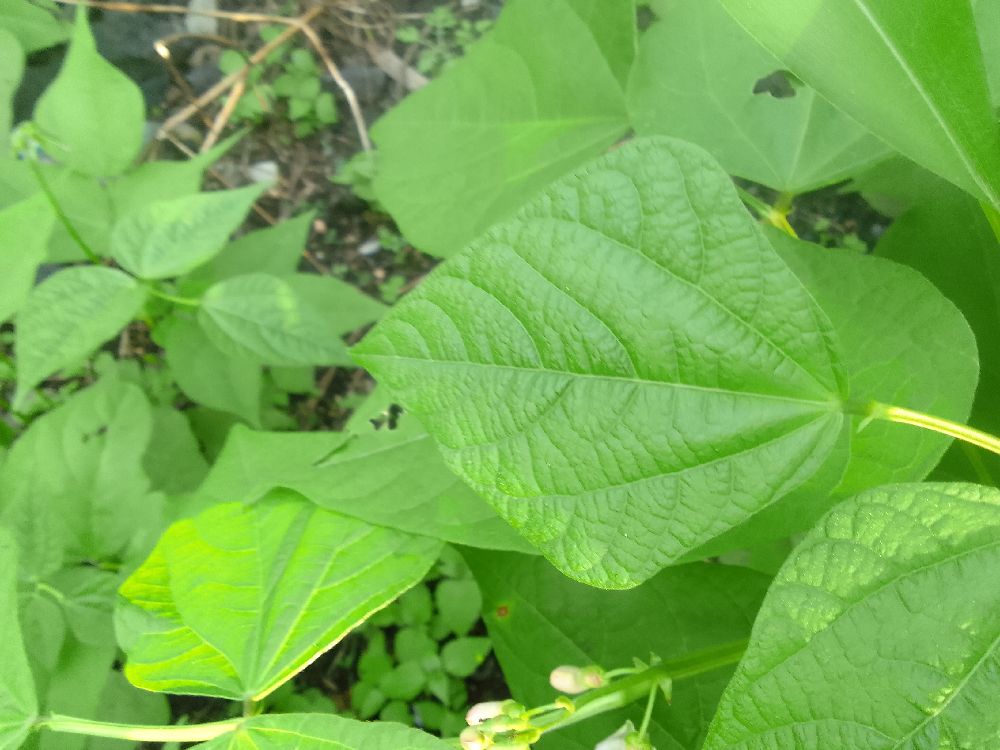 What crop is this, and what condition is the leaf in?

common bean, healthy
